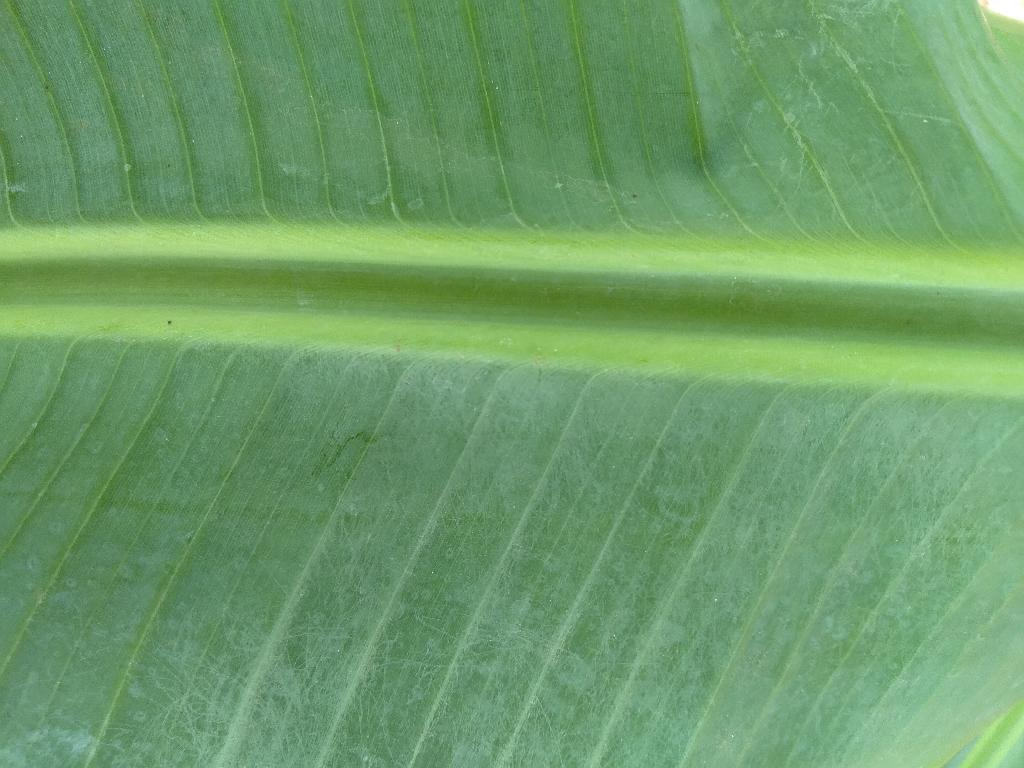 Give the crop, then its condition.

banana, healthy
